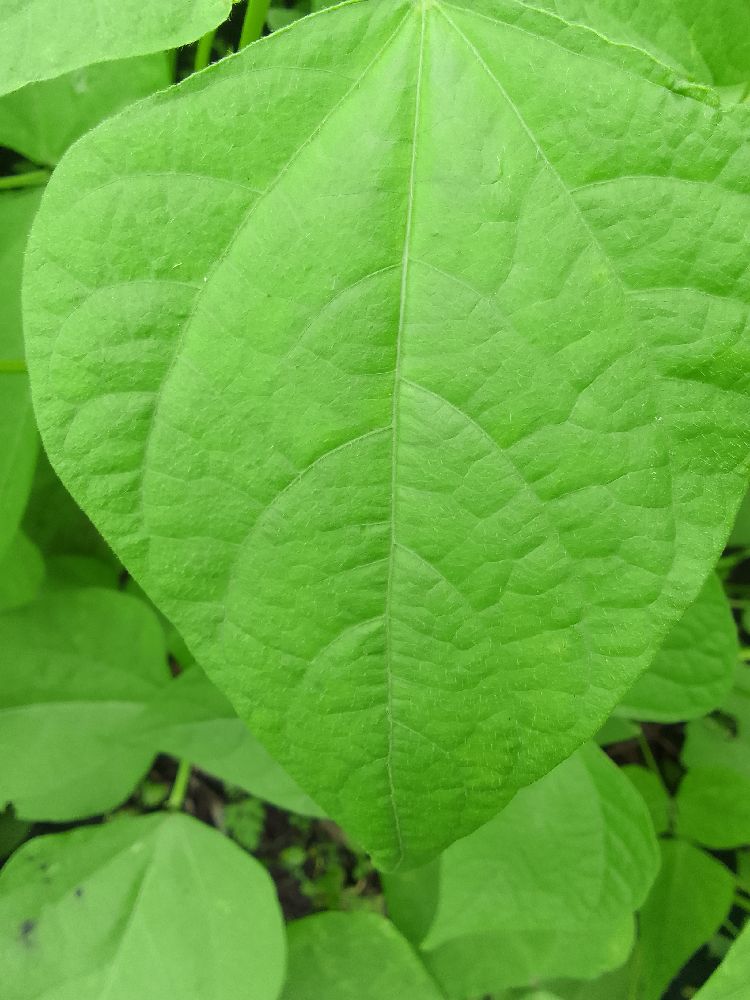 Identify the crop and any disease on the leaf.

common bean, healthy
